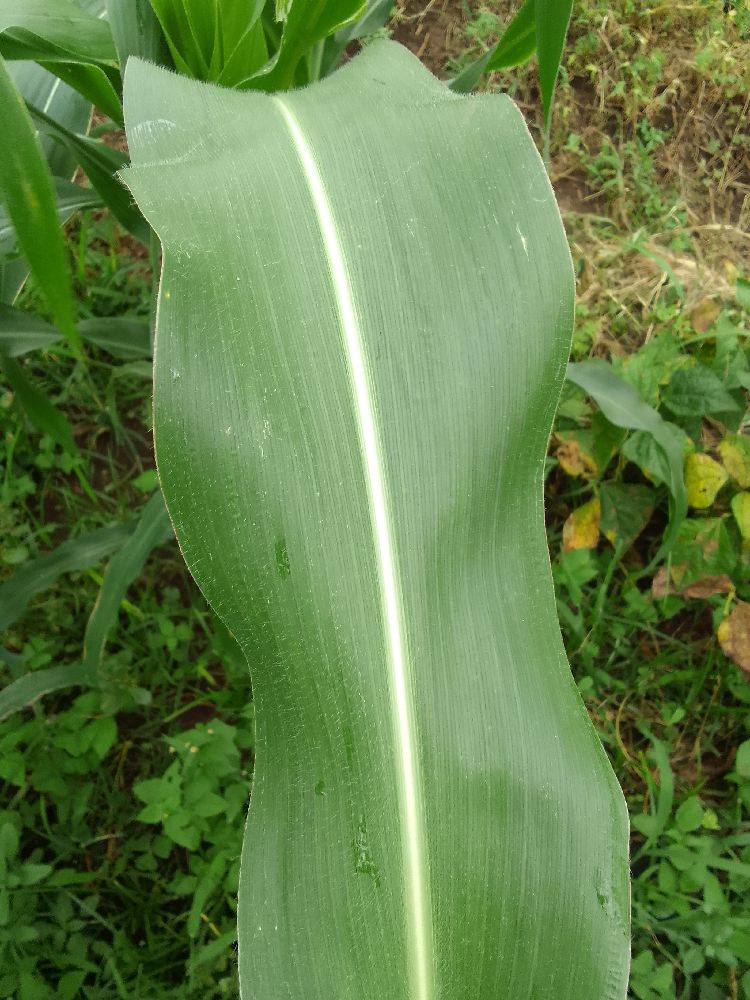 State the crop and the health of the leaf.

maize, healthy
